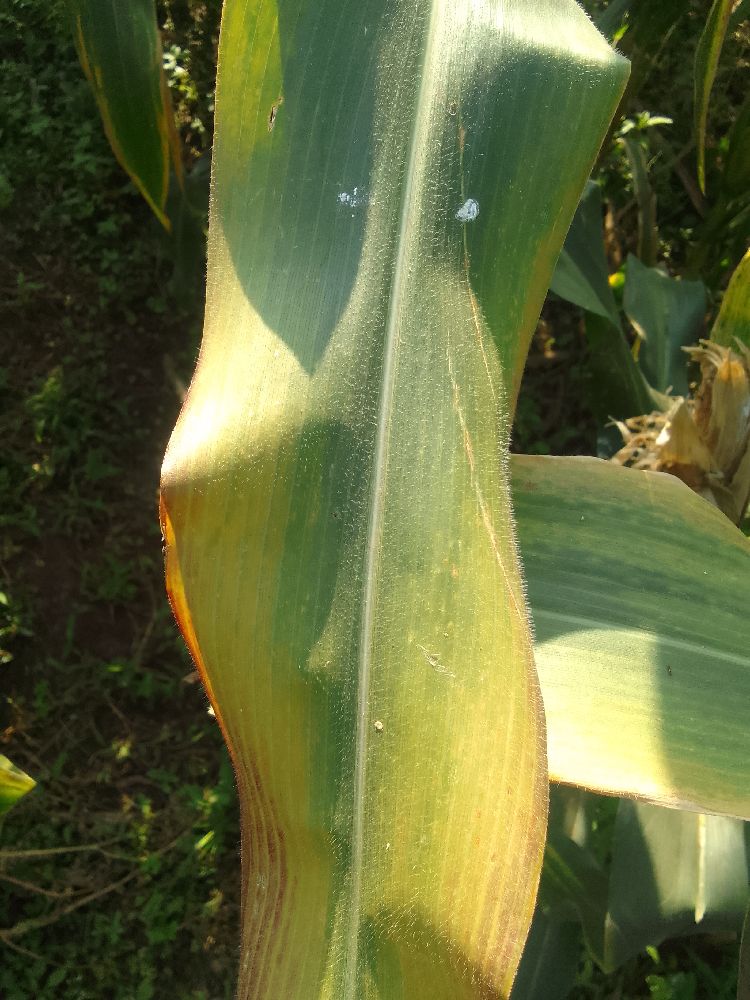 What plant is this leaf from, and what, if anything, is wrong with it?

maize, maize lethal necrosis
